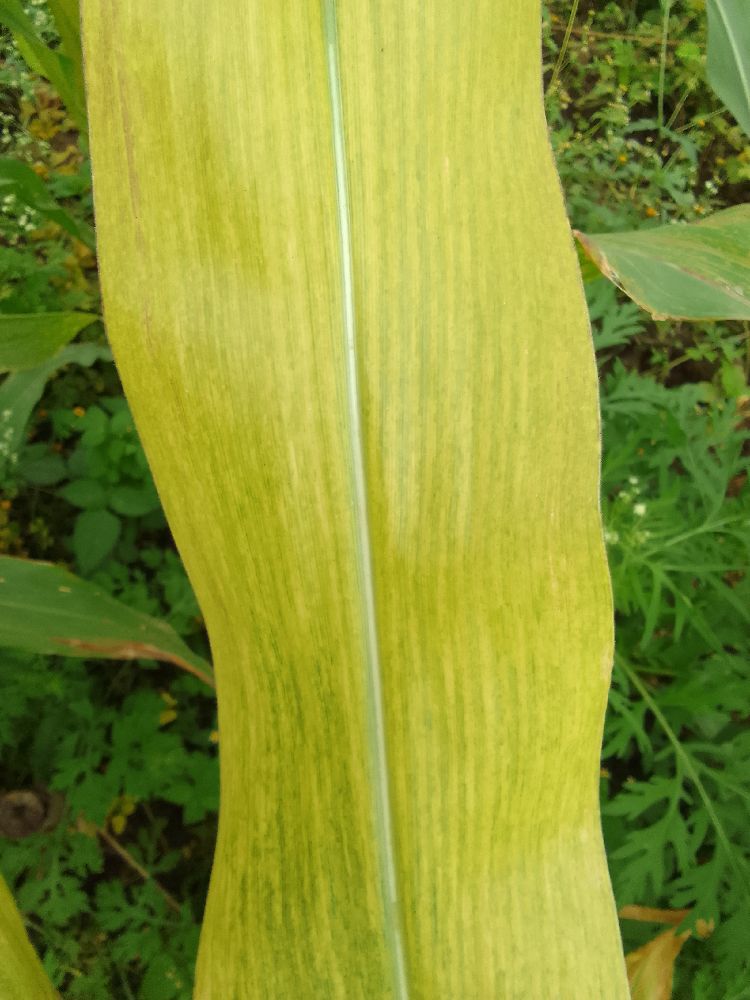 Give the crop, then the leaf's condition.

maize, maize lethal necrosis
